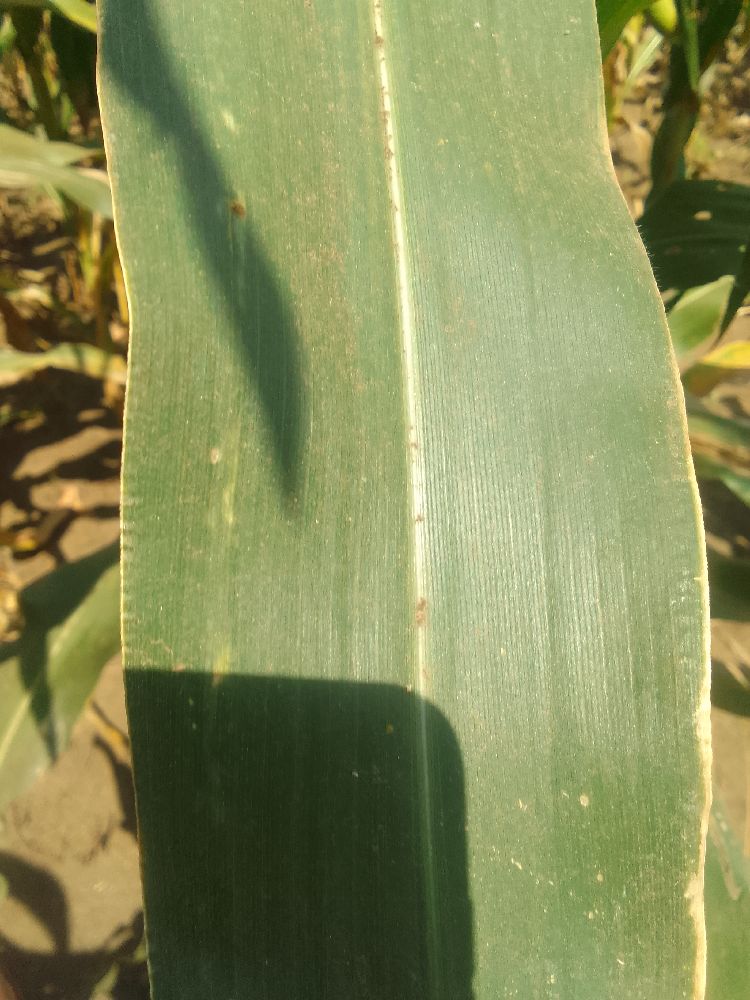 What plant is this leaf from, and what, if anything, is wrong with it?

maize, healthy
